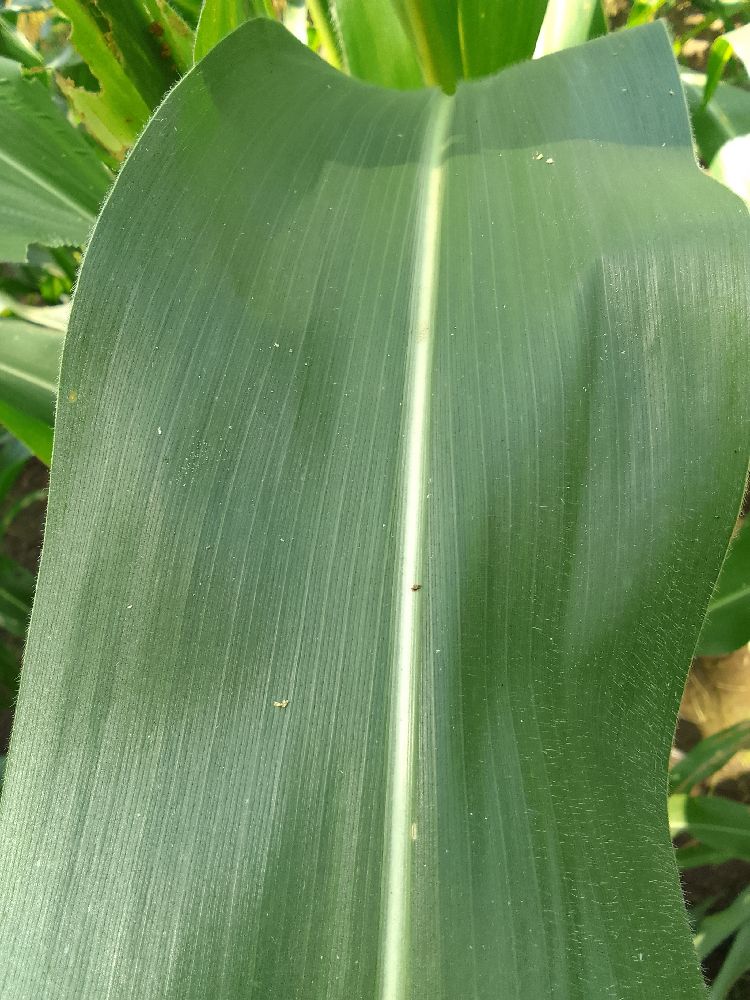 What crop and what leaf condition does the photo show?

maize, healthy
